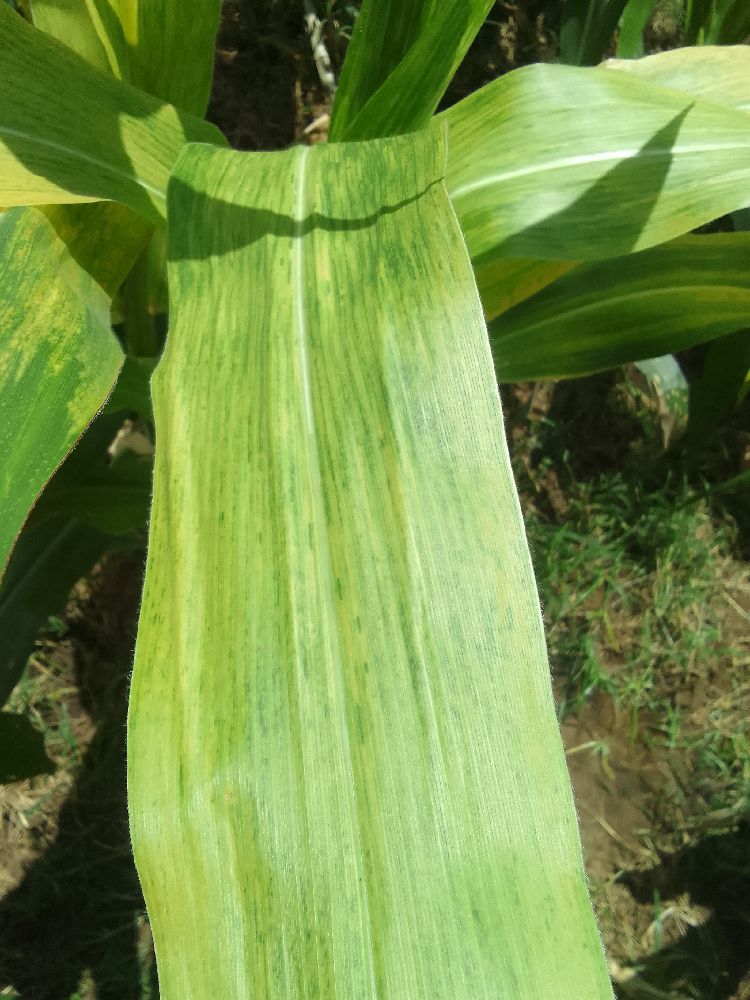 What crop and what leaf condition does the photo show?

maize, maize lethal necrosis
